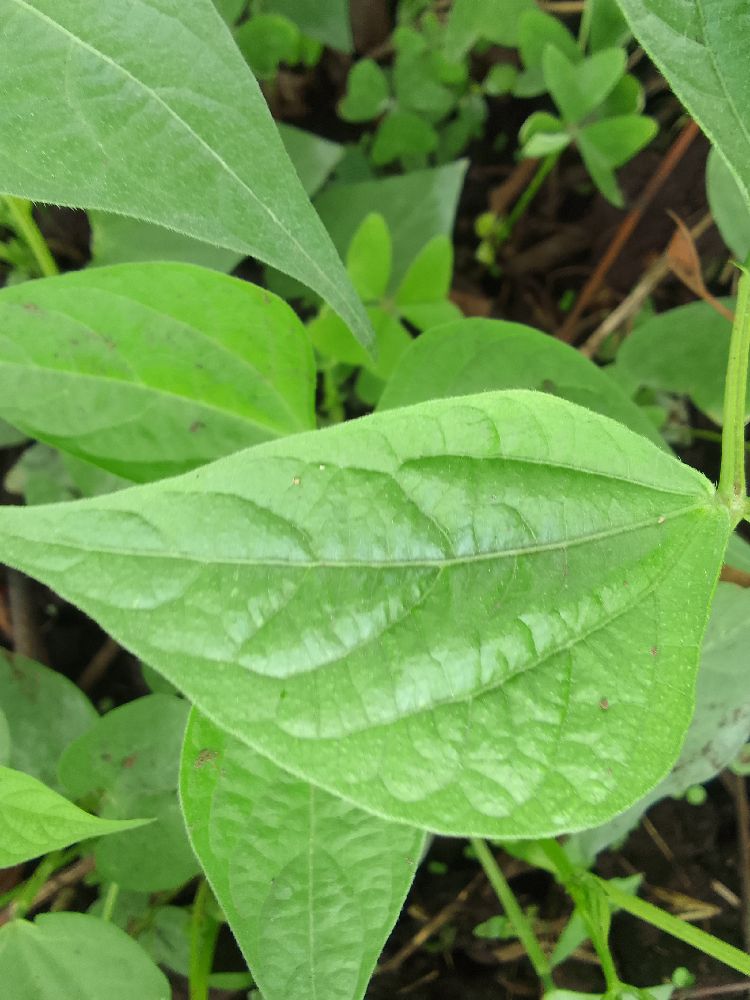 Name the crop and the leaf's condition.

common bean, healthy
